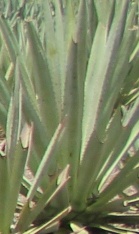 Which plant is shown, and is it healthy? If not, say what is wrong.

agave, healthy
